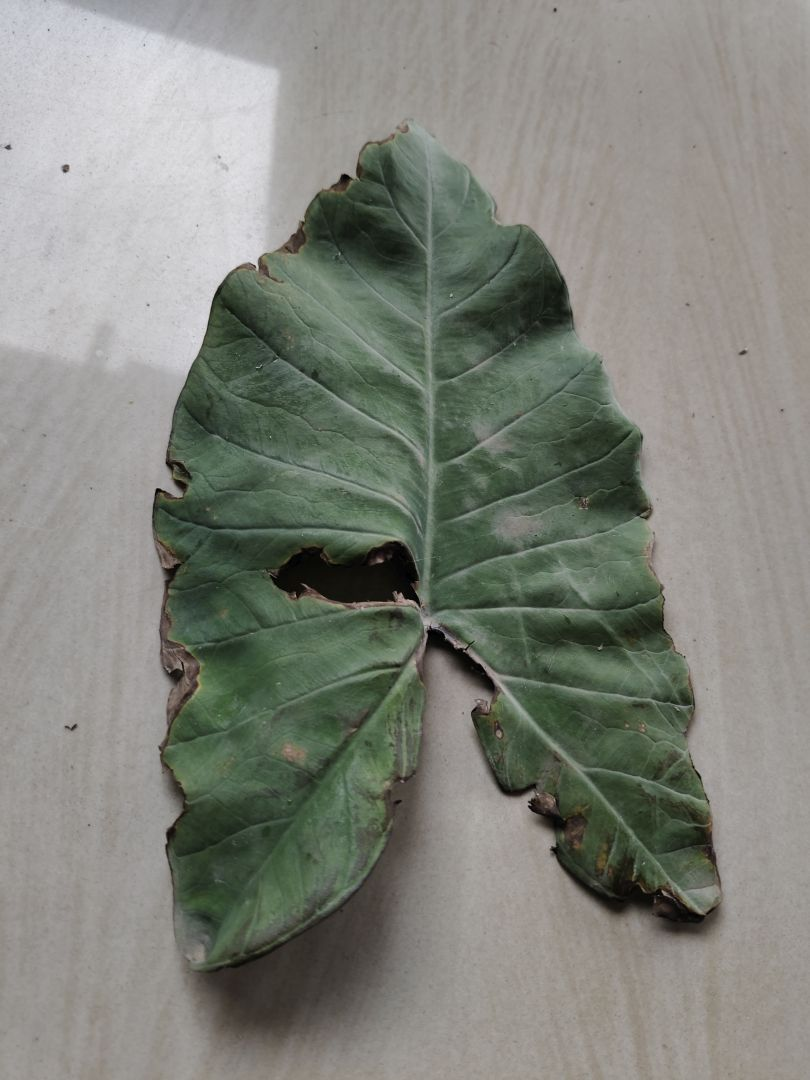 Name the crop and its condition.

taro, leaf blight
